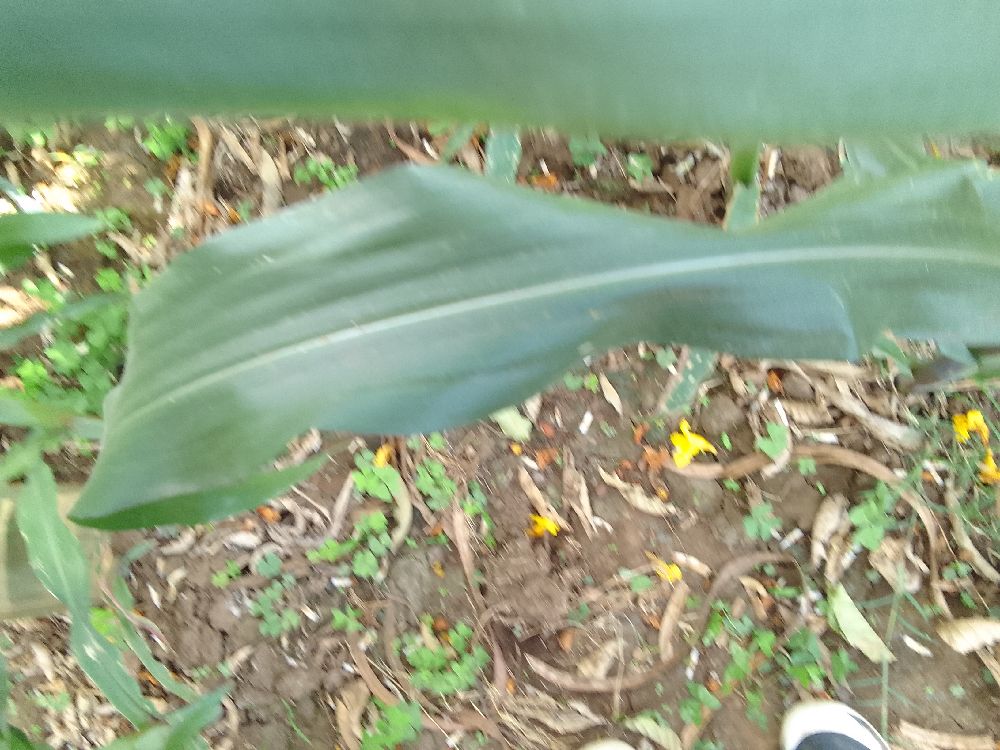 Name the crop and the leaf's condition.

maize, healthy
